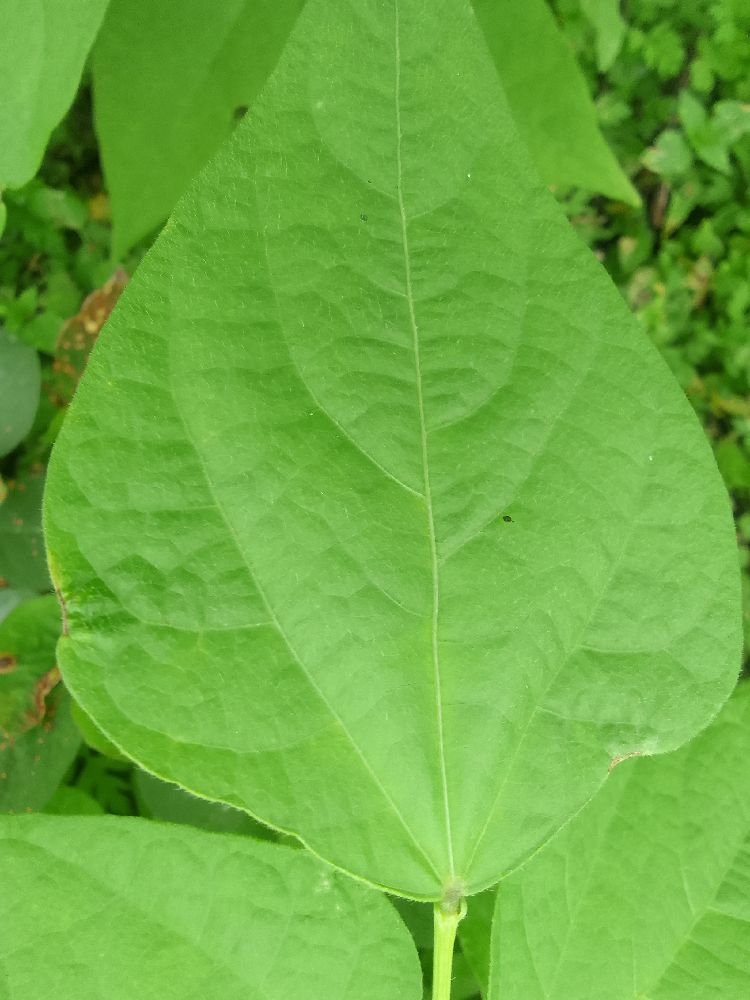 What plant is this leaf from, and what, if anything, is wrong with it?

common bean, healthy
